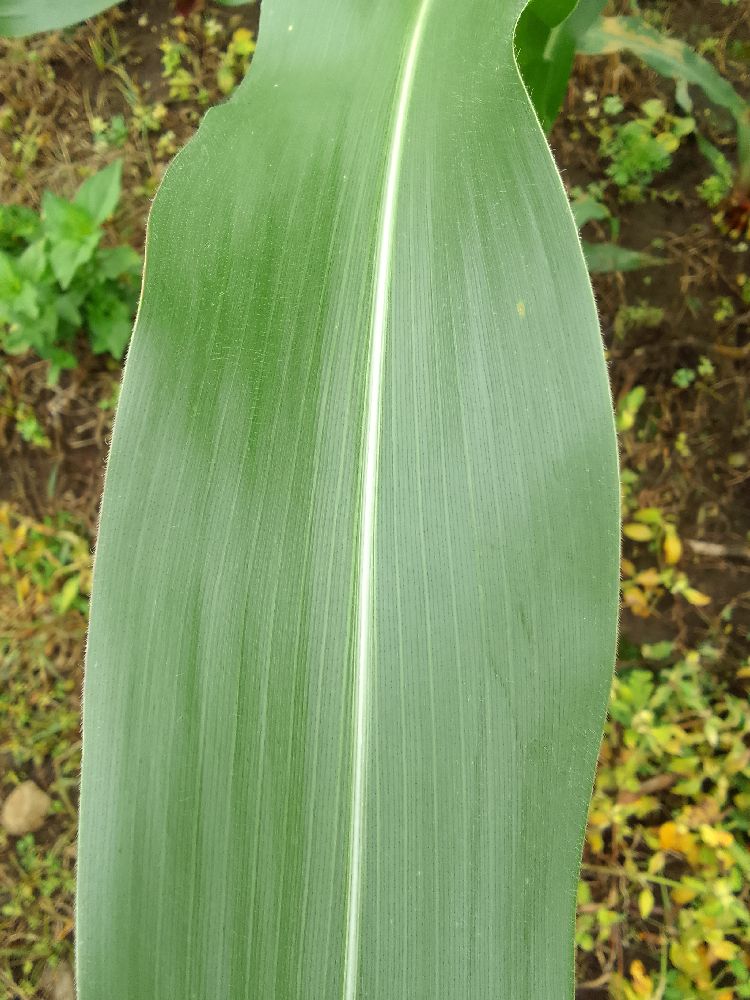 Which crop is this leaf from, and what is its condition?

maize, healthy
